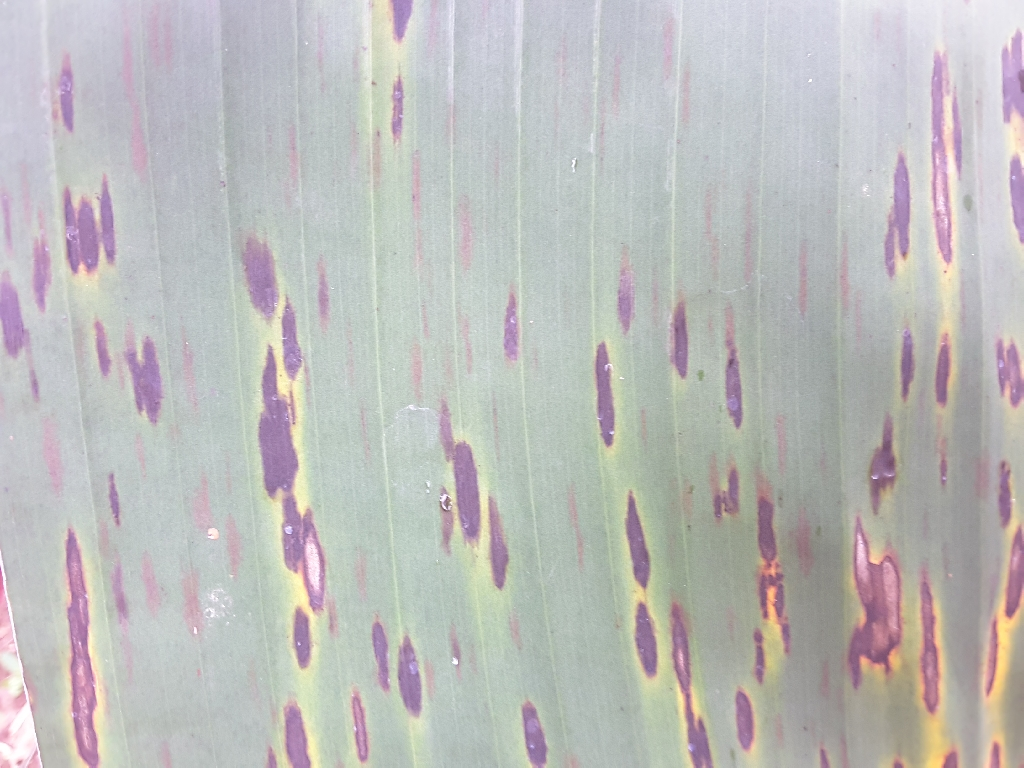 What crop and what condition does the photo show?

banana, black sigatoka
